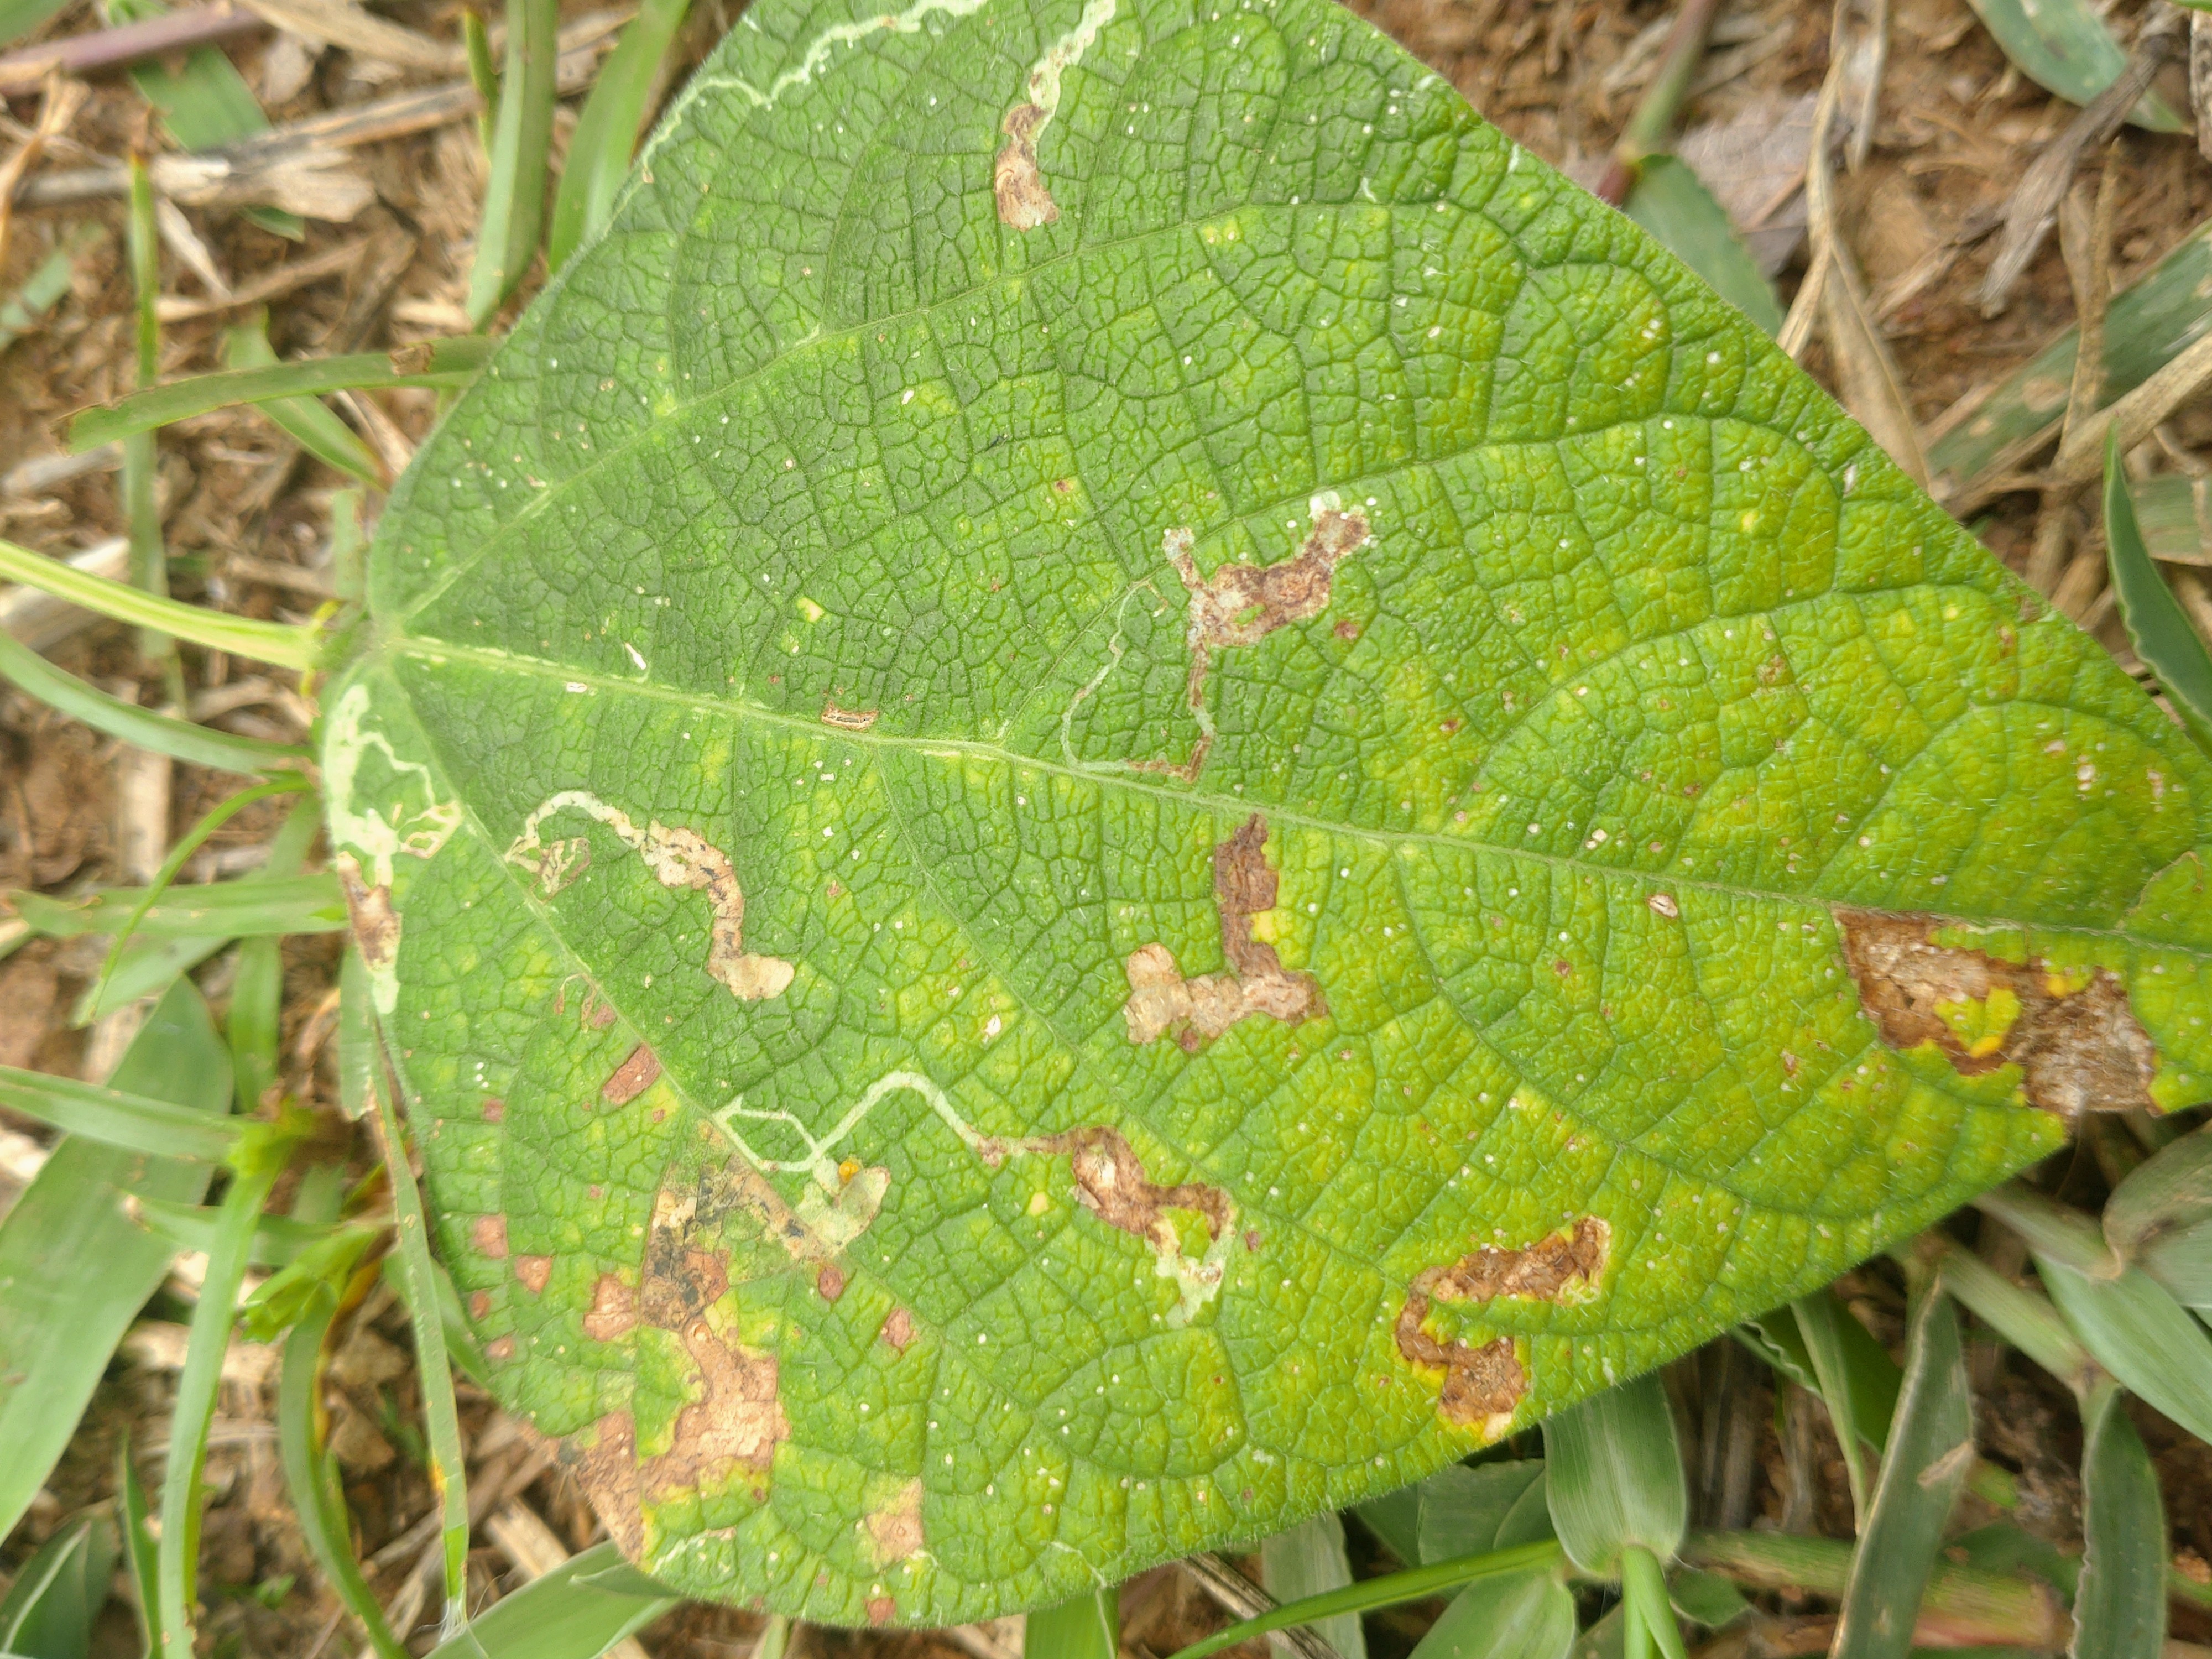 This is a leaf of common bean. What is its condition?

rust
